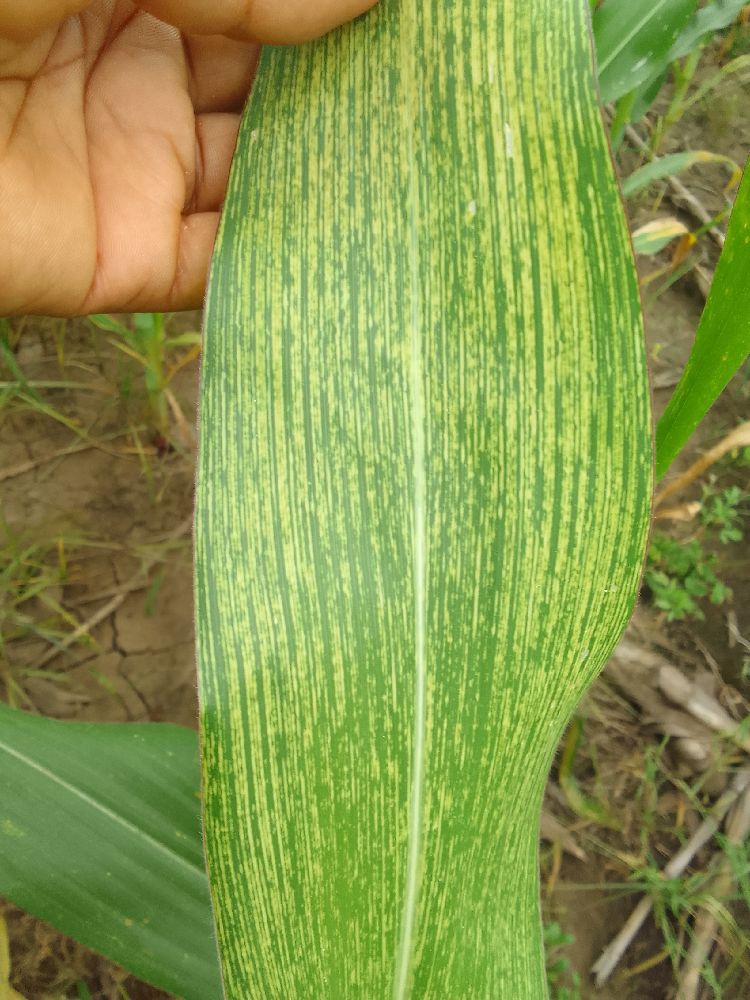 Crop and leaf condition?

maize, maize streak virus
